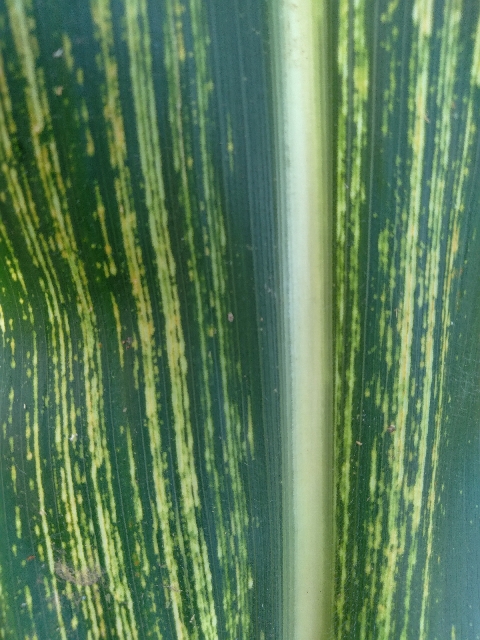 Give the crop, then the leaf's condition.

maize, maize streak virus
